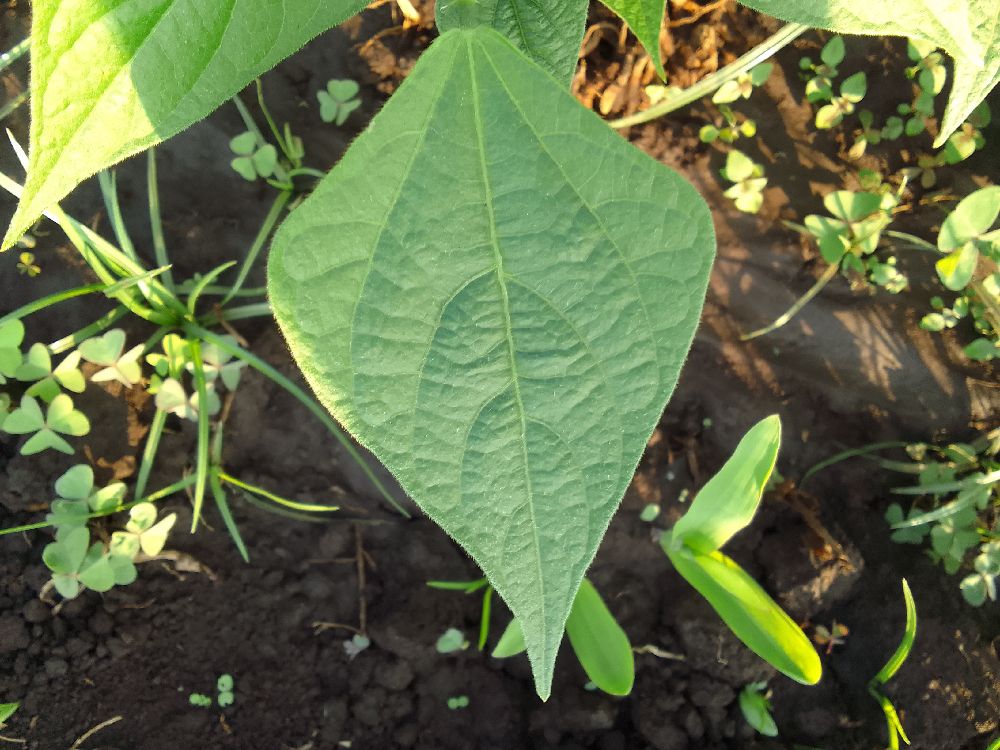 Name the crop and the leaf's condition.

common bean, healthy
